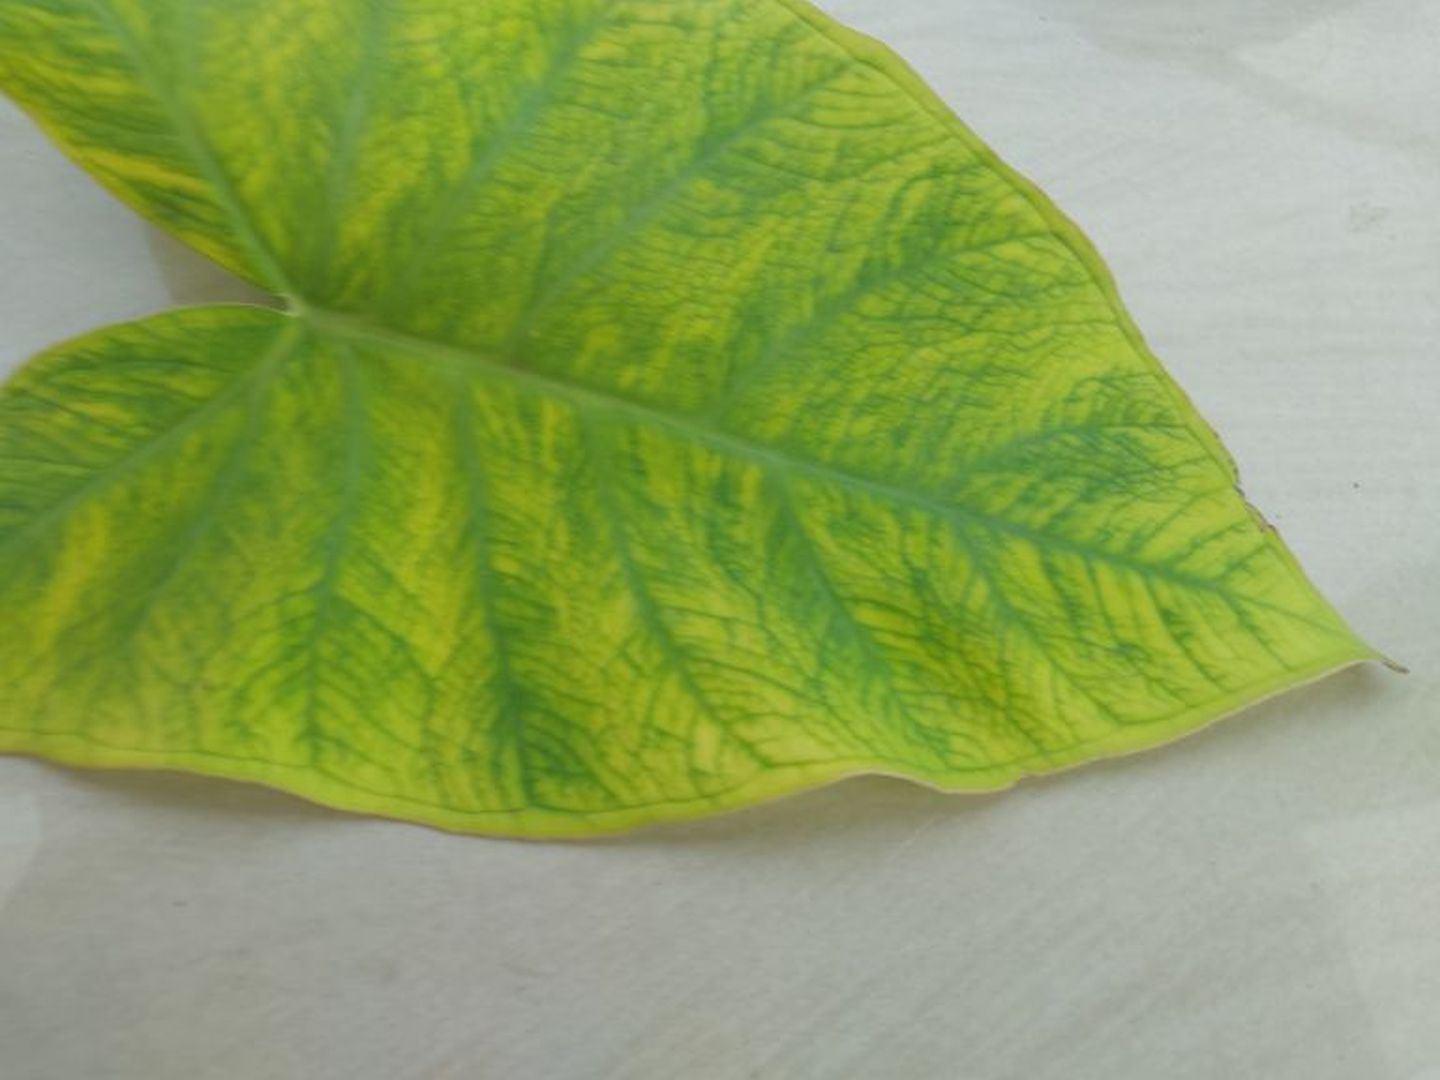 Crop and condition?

taro, mosaic
